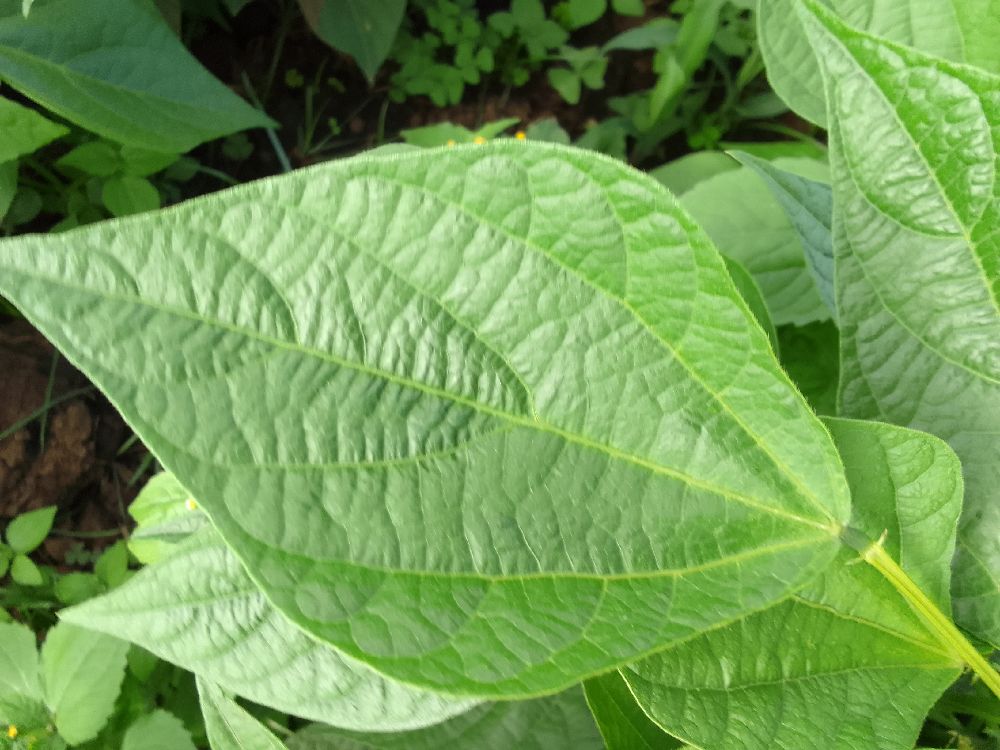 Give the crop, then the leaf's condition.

common bean, healthy
